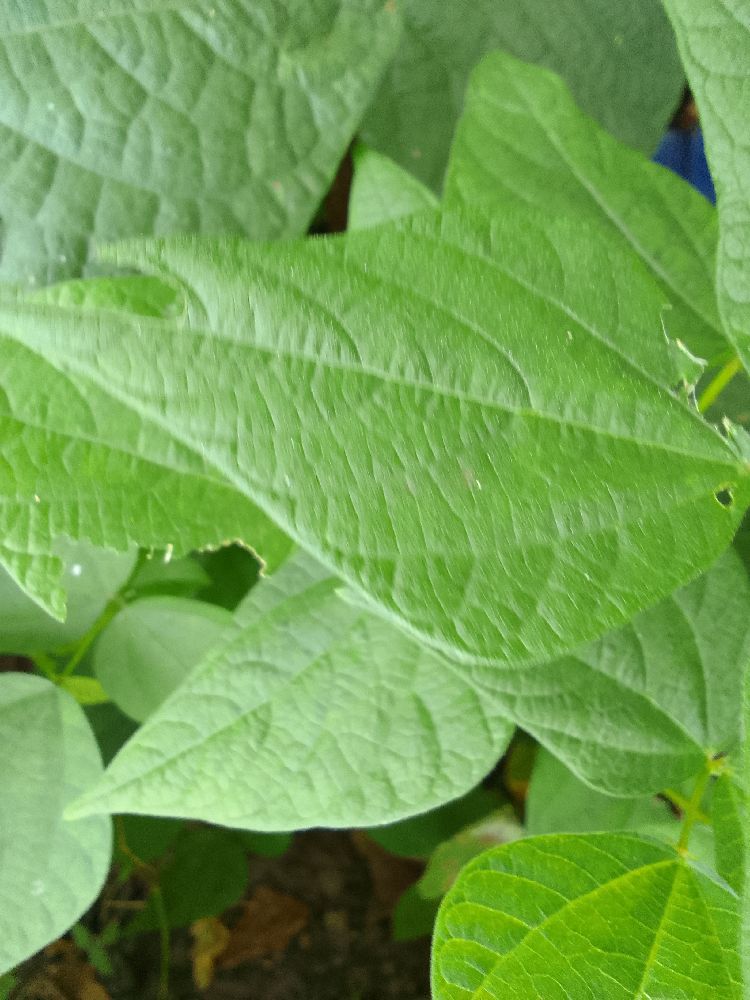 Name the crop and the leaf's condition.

common bean, healthy
